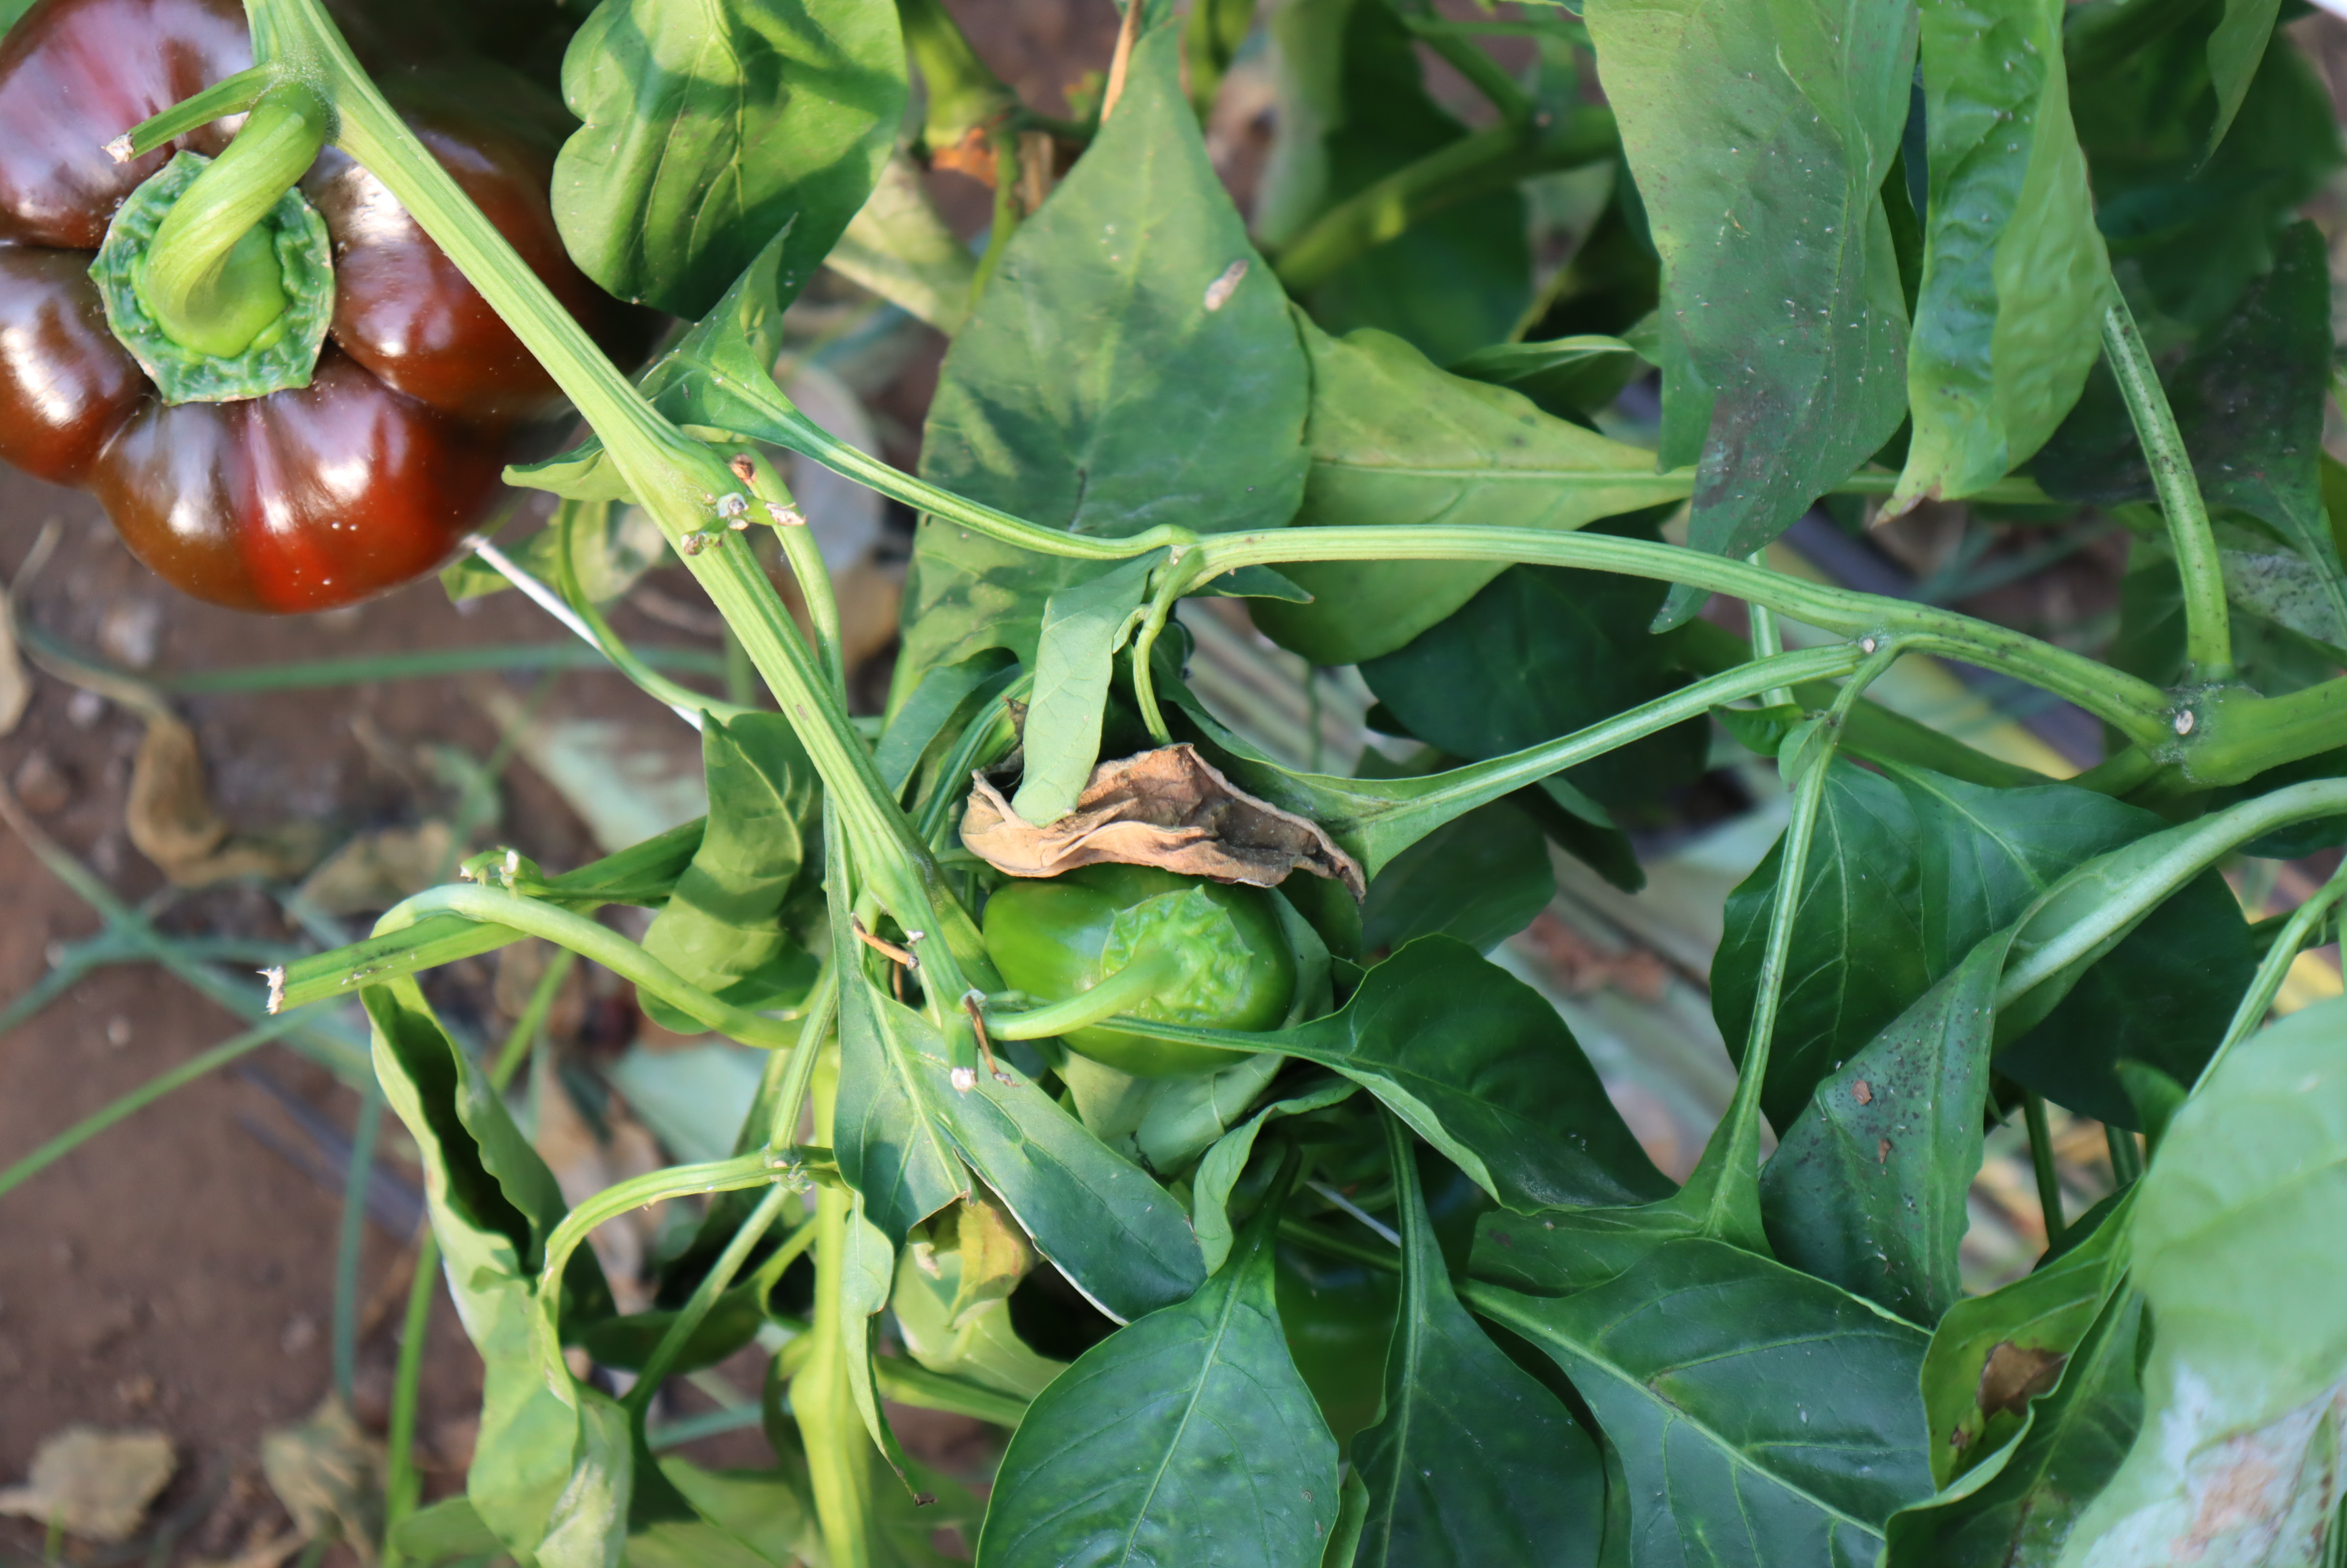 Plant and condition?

bell pepper, healthy
